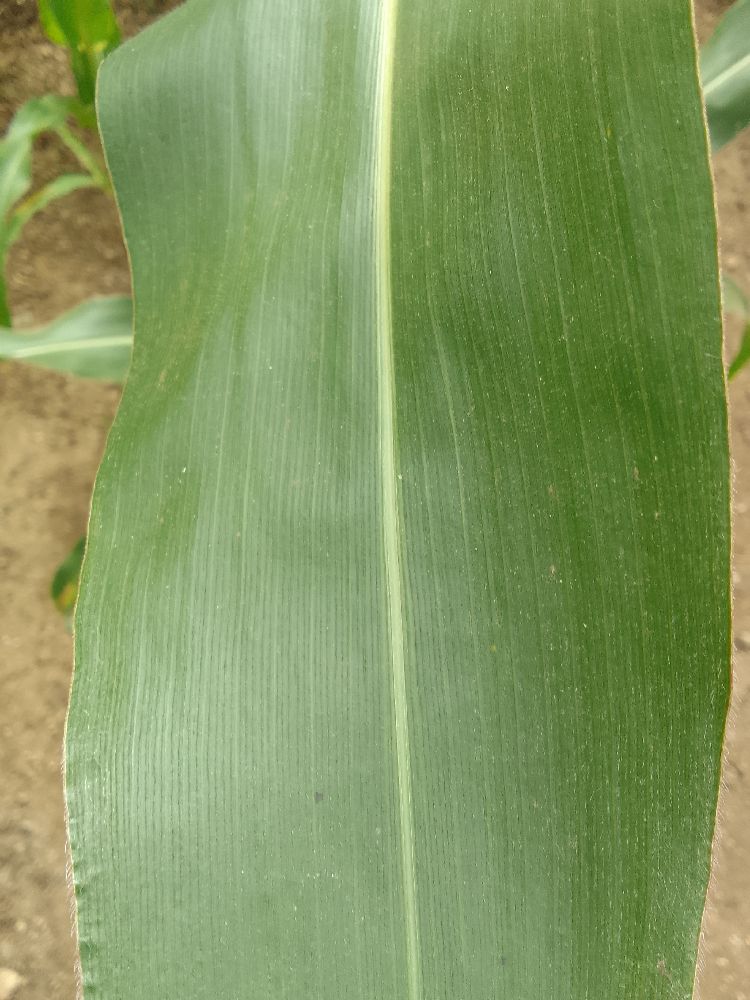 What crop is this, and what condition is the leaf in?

maize, healthy
